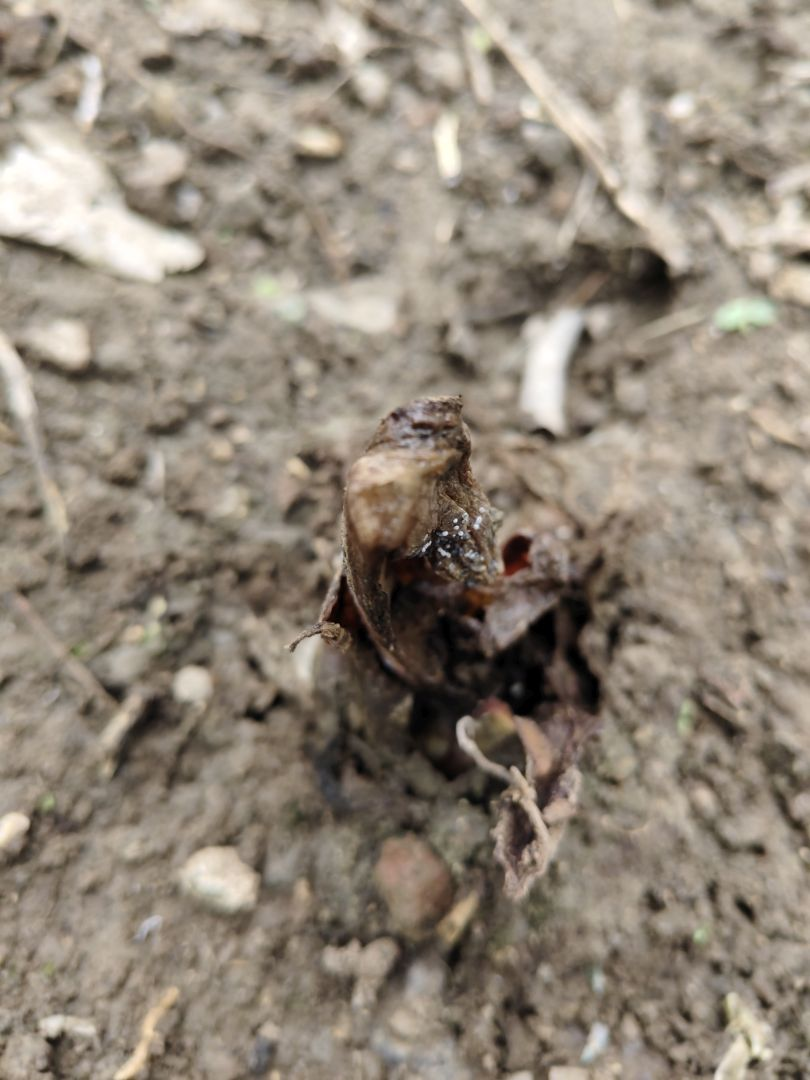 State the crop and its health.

taro, root rot
